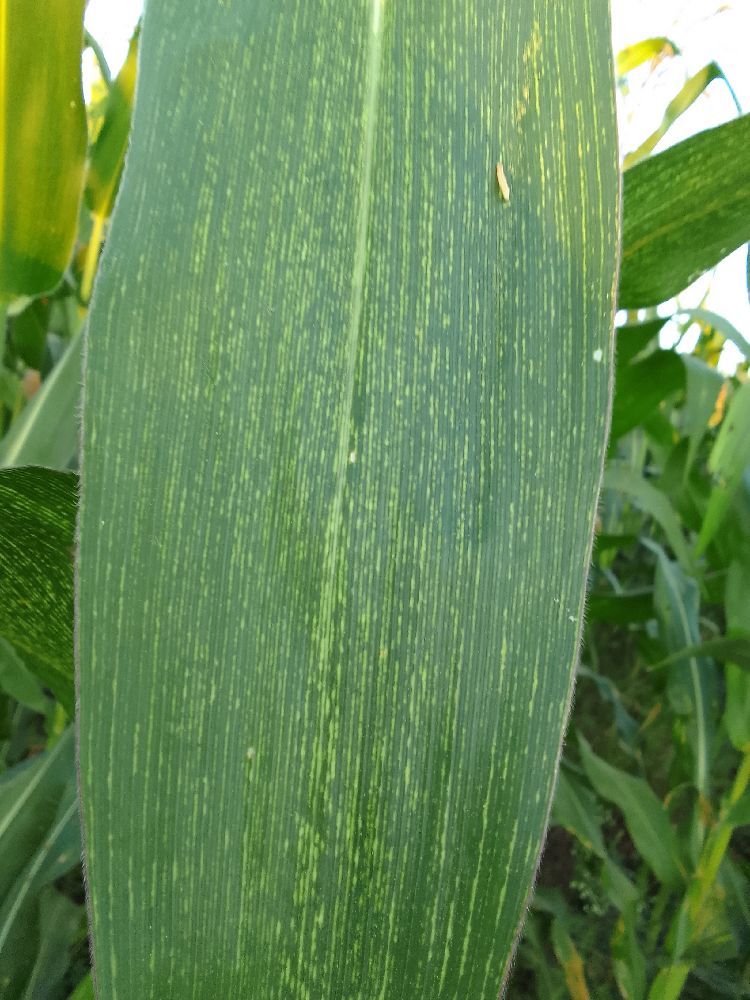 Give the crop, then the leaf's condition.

maize, maize streak virus
